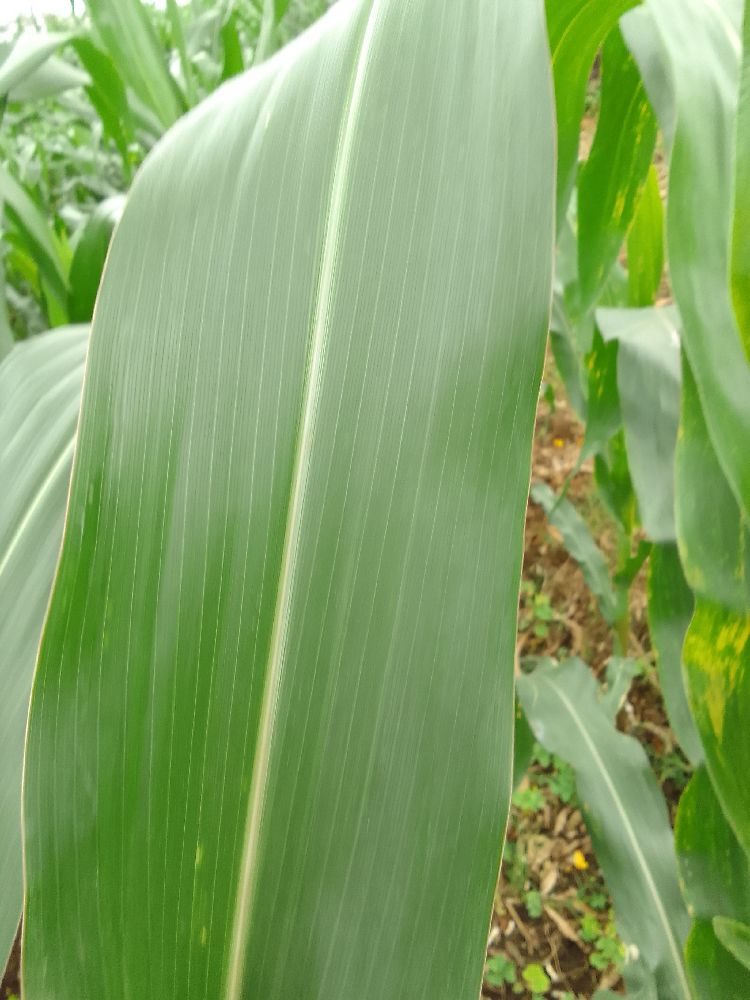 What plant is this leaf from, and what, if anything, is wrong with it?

maize, healthy
